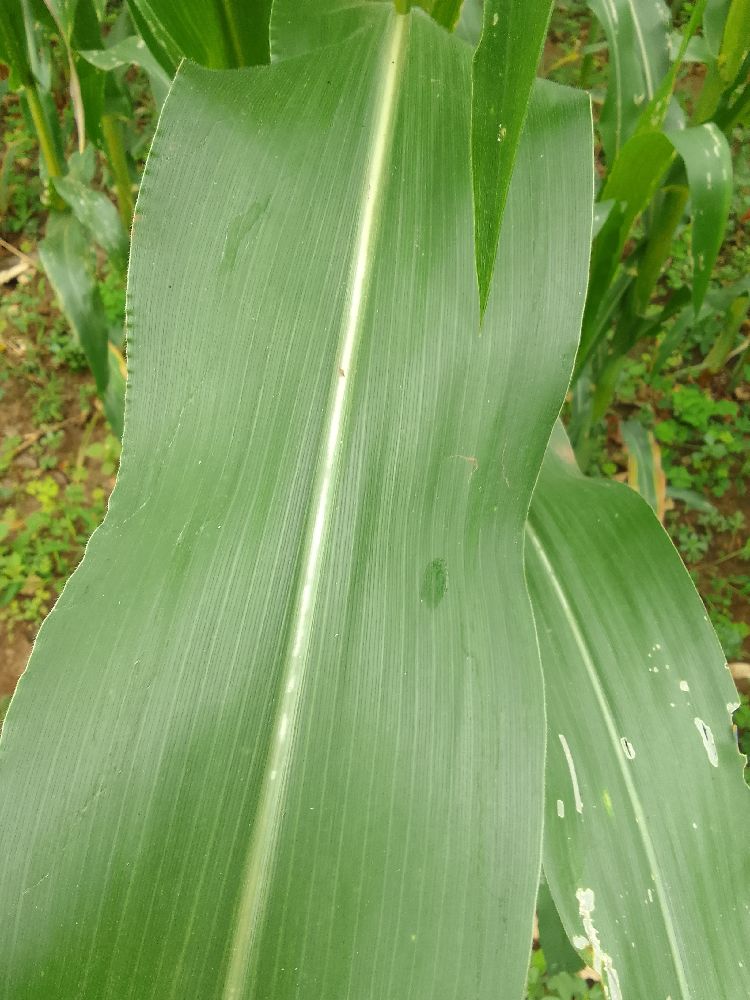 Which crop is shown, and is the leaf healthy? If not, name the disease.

maize, healthy
